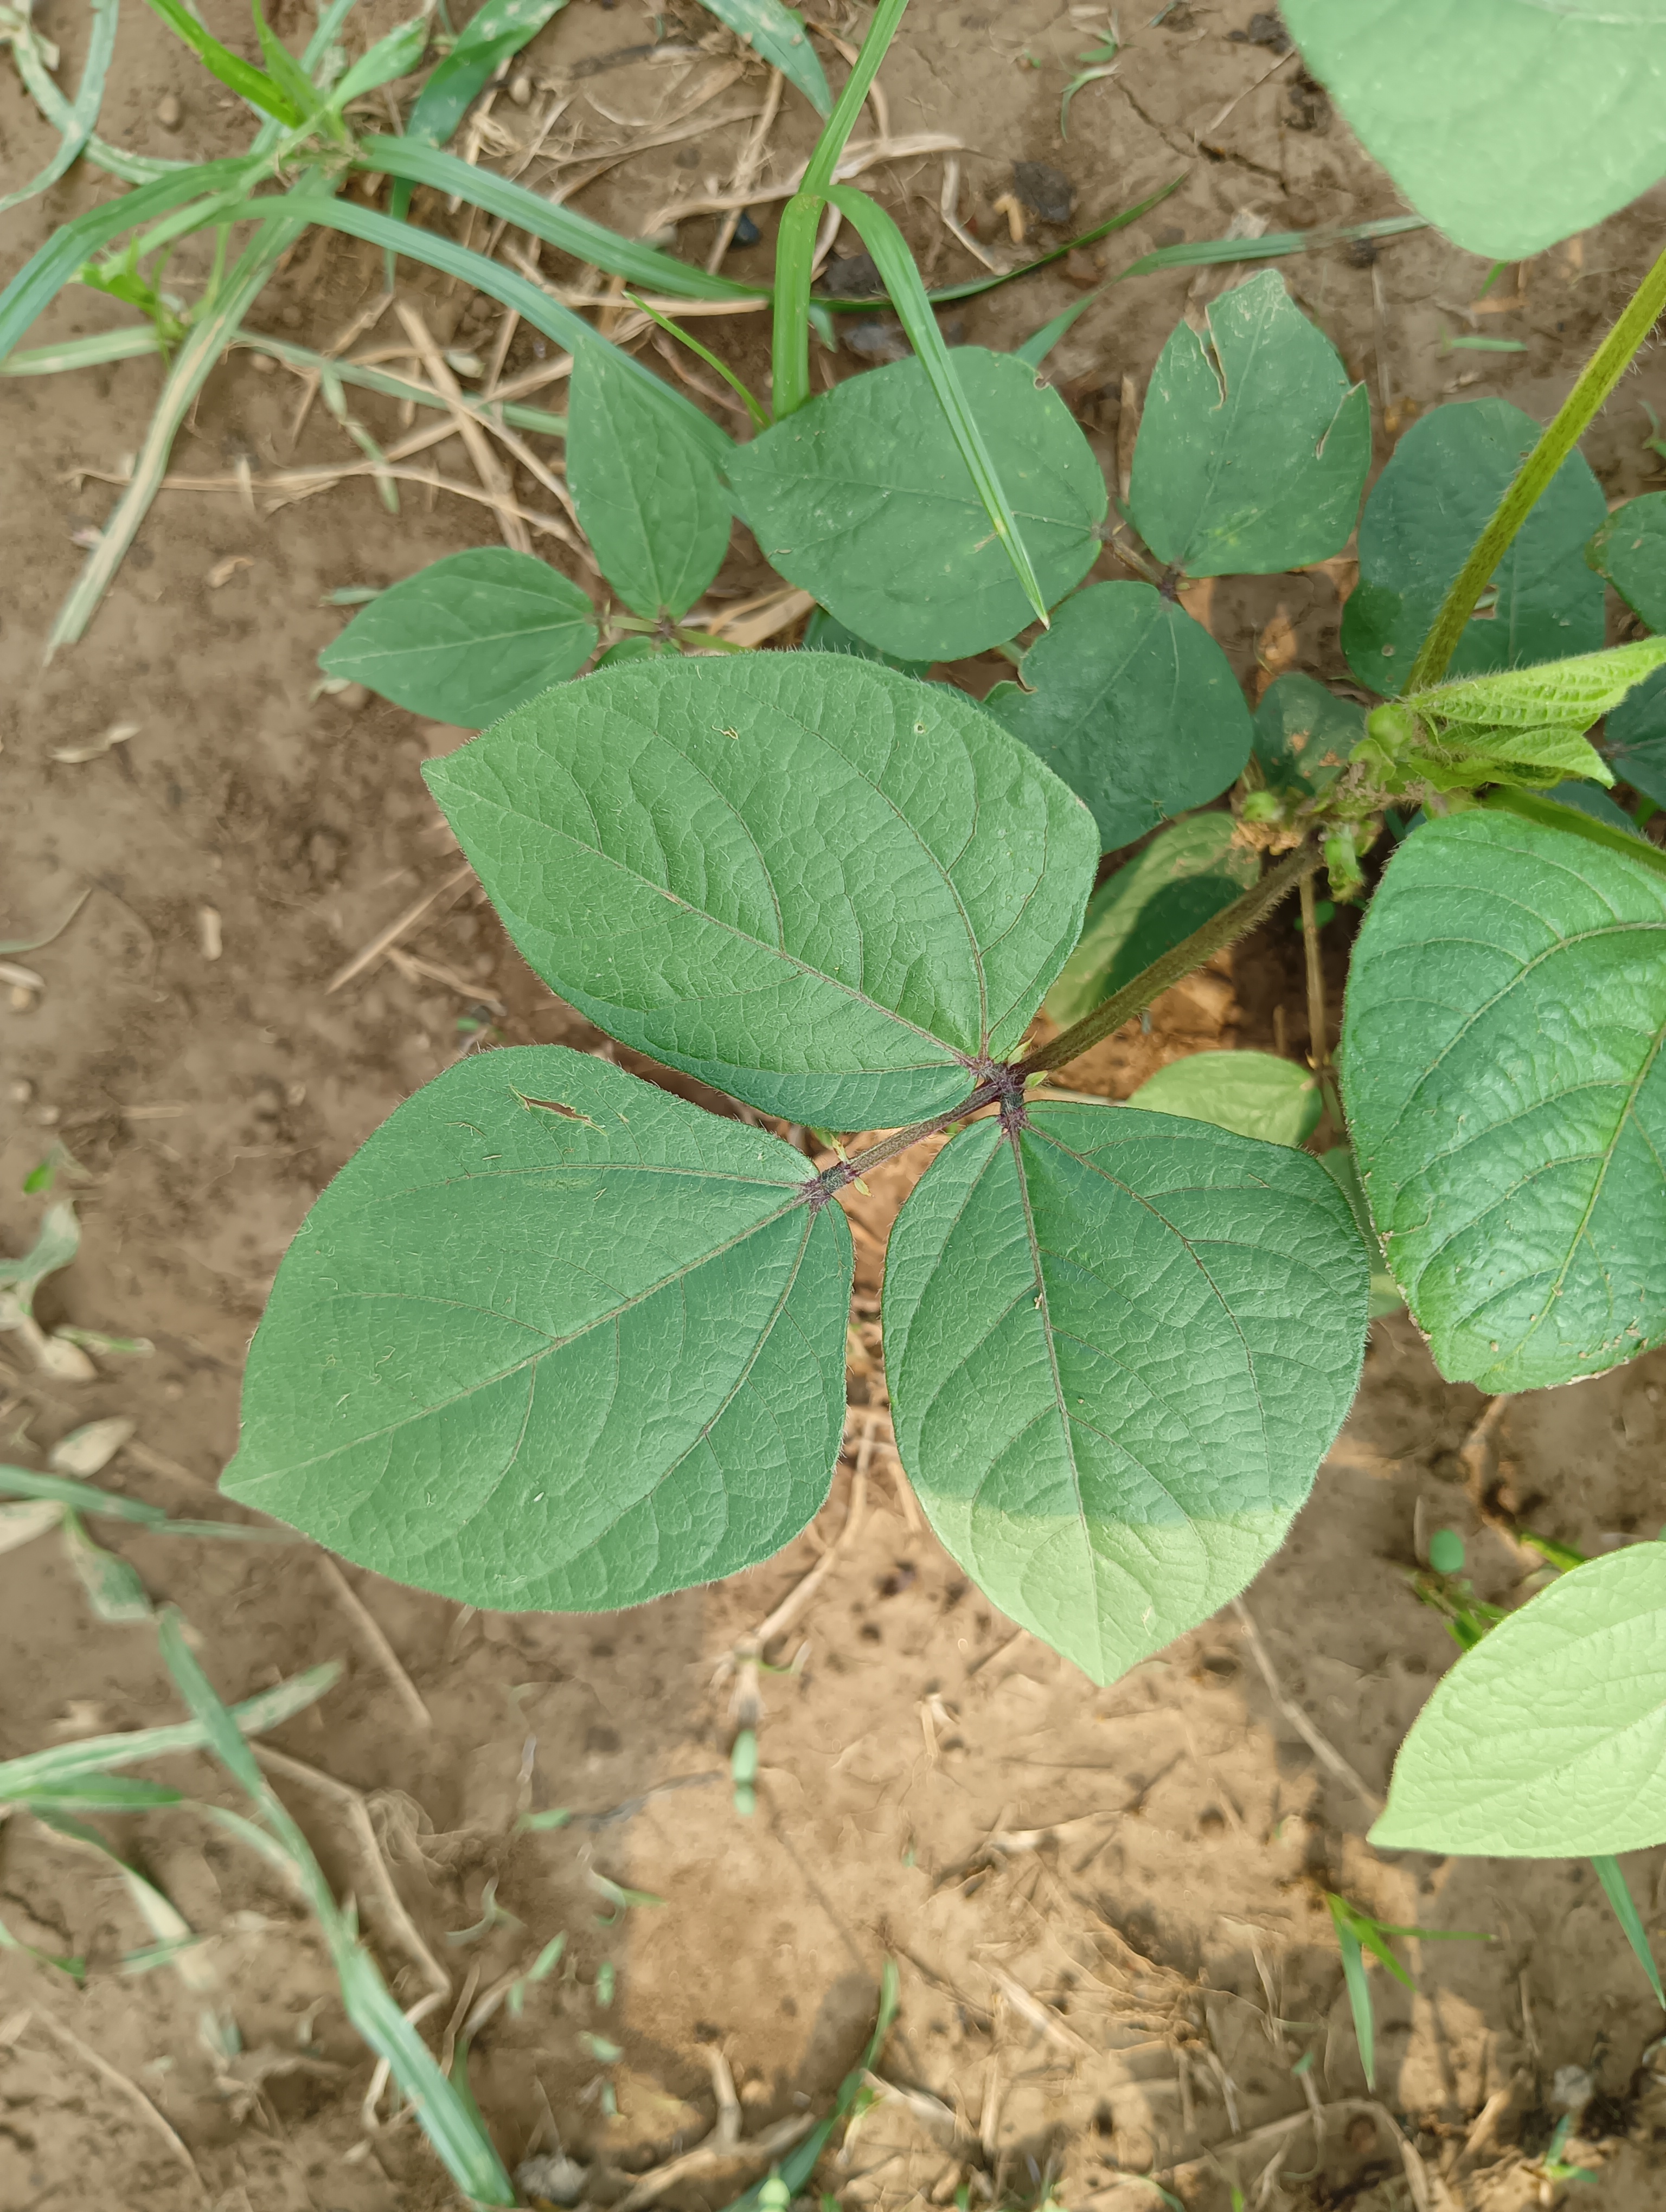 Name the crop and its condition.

mungbean, healthy
